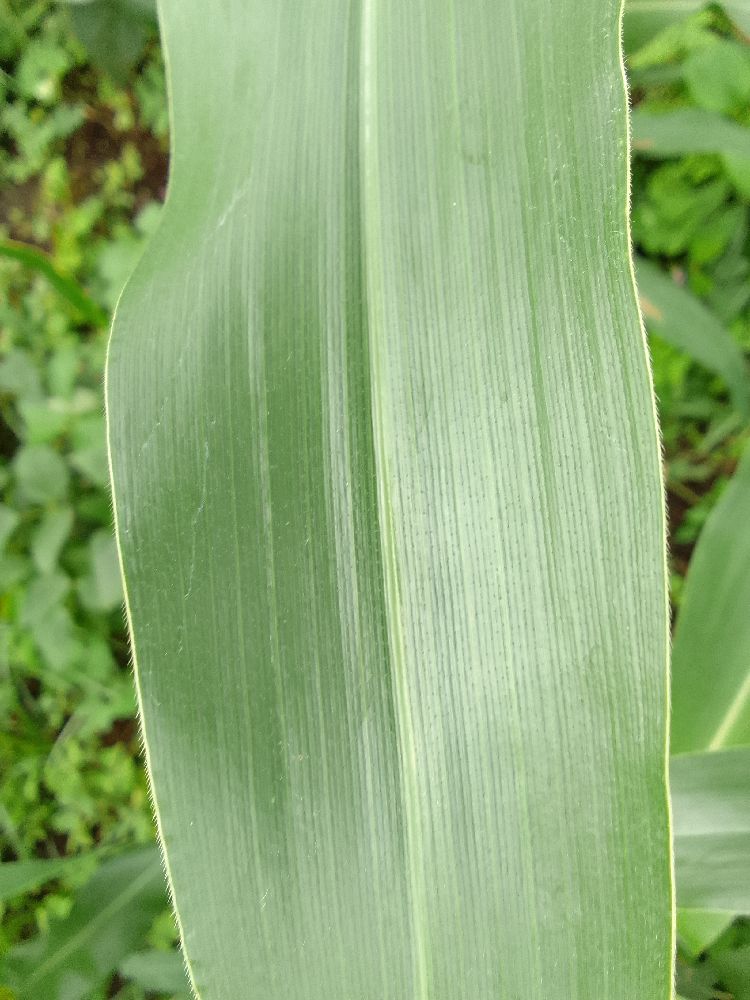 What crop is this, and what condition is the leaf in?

maize, healthy
